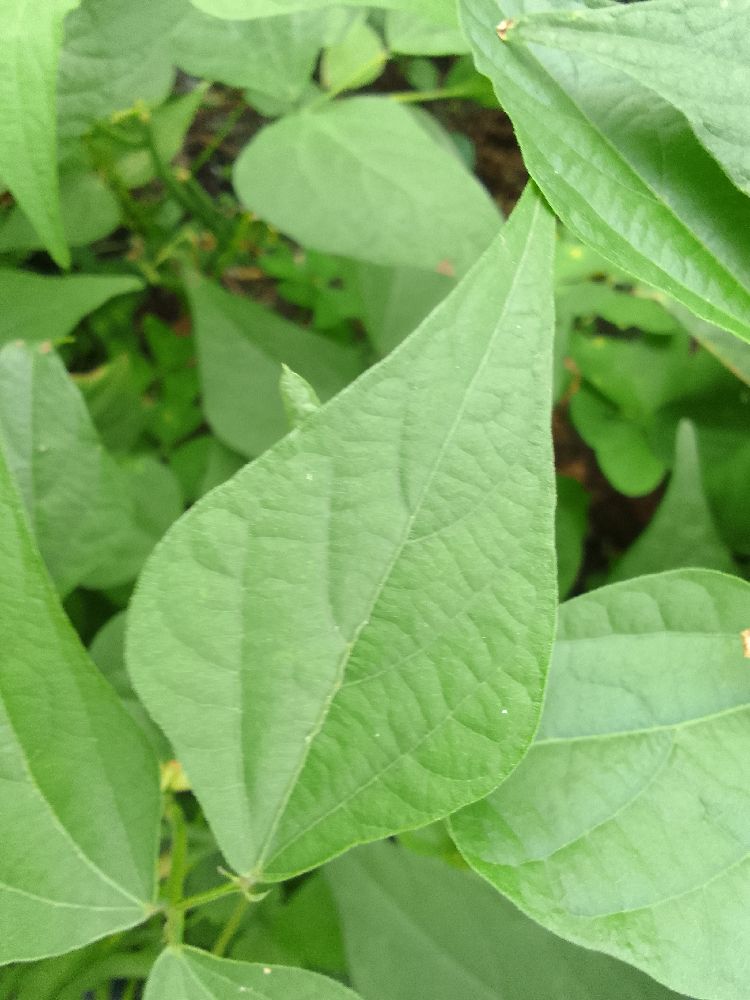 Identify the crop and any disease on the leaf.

common bean, healthy
